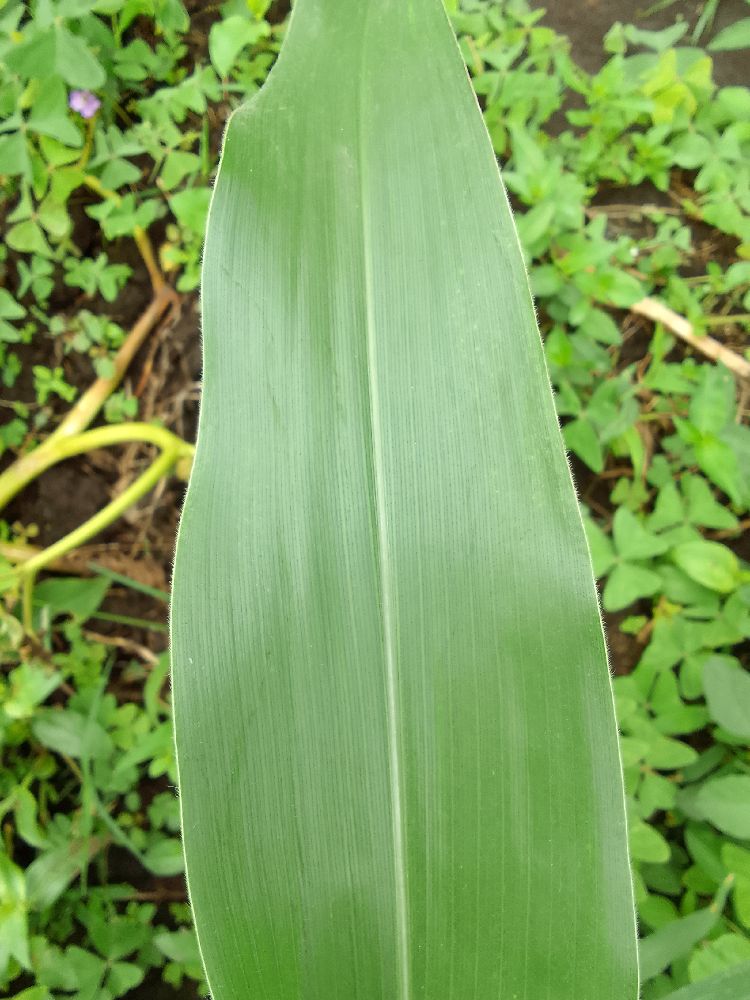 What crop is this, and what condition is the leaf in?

maize, healthy
